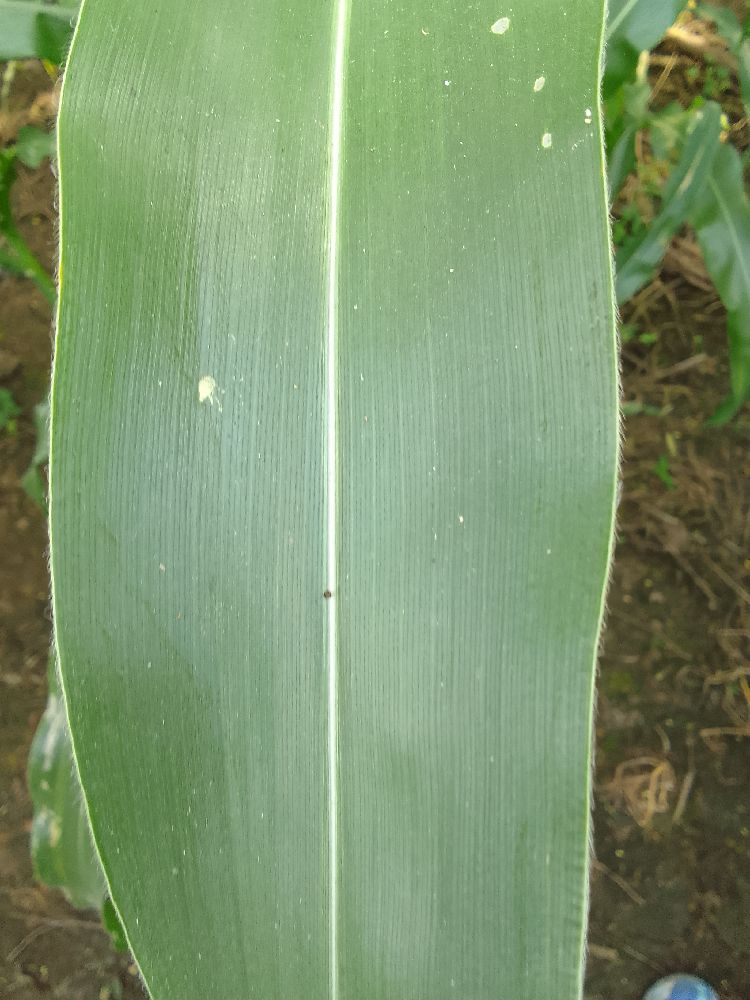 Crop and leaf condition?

maize, healthy
